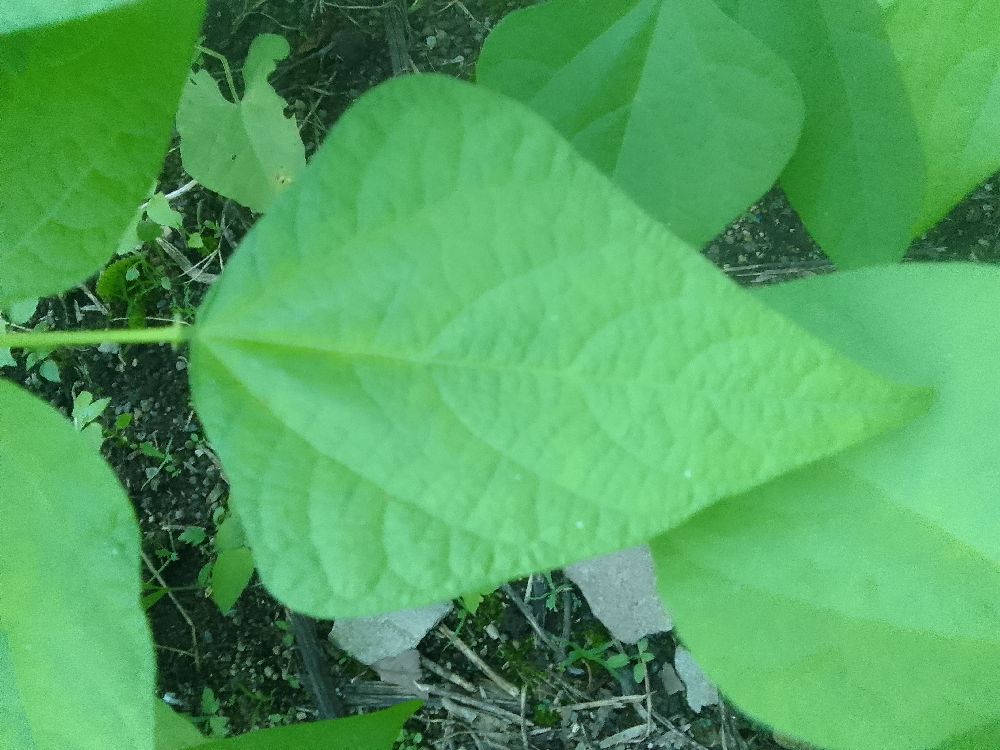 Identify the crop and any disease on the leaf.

common bean, healthy
